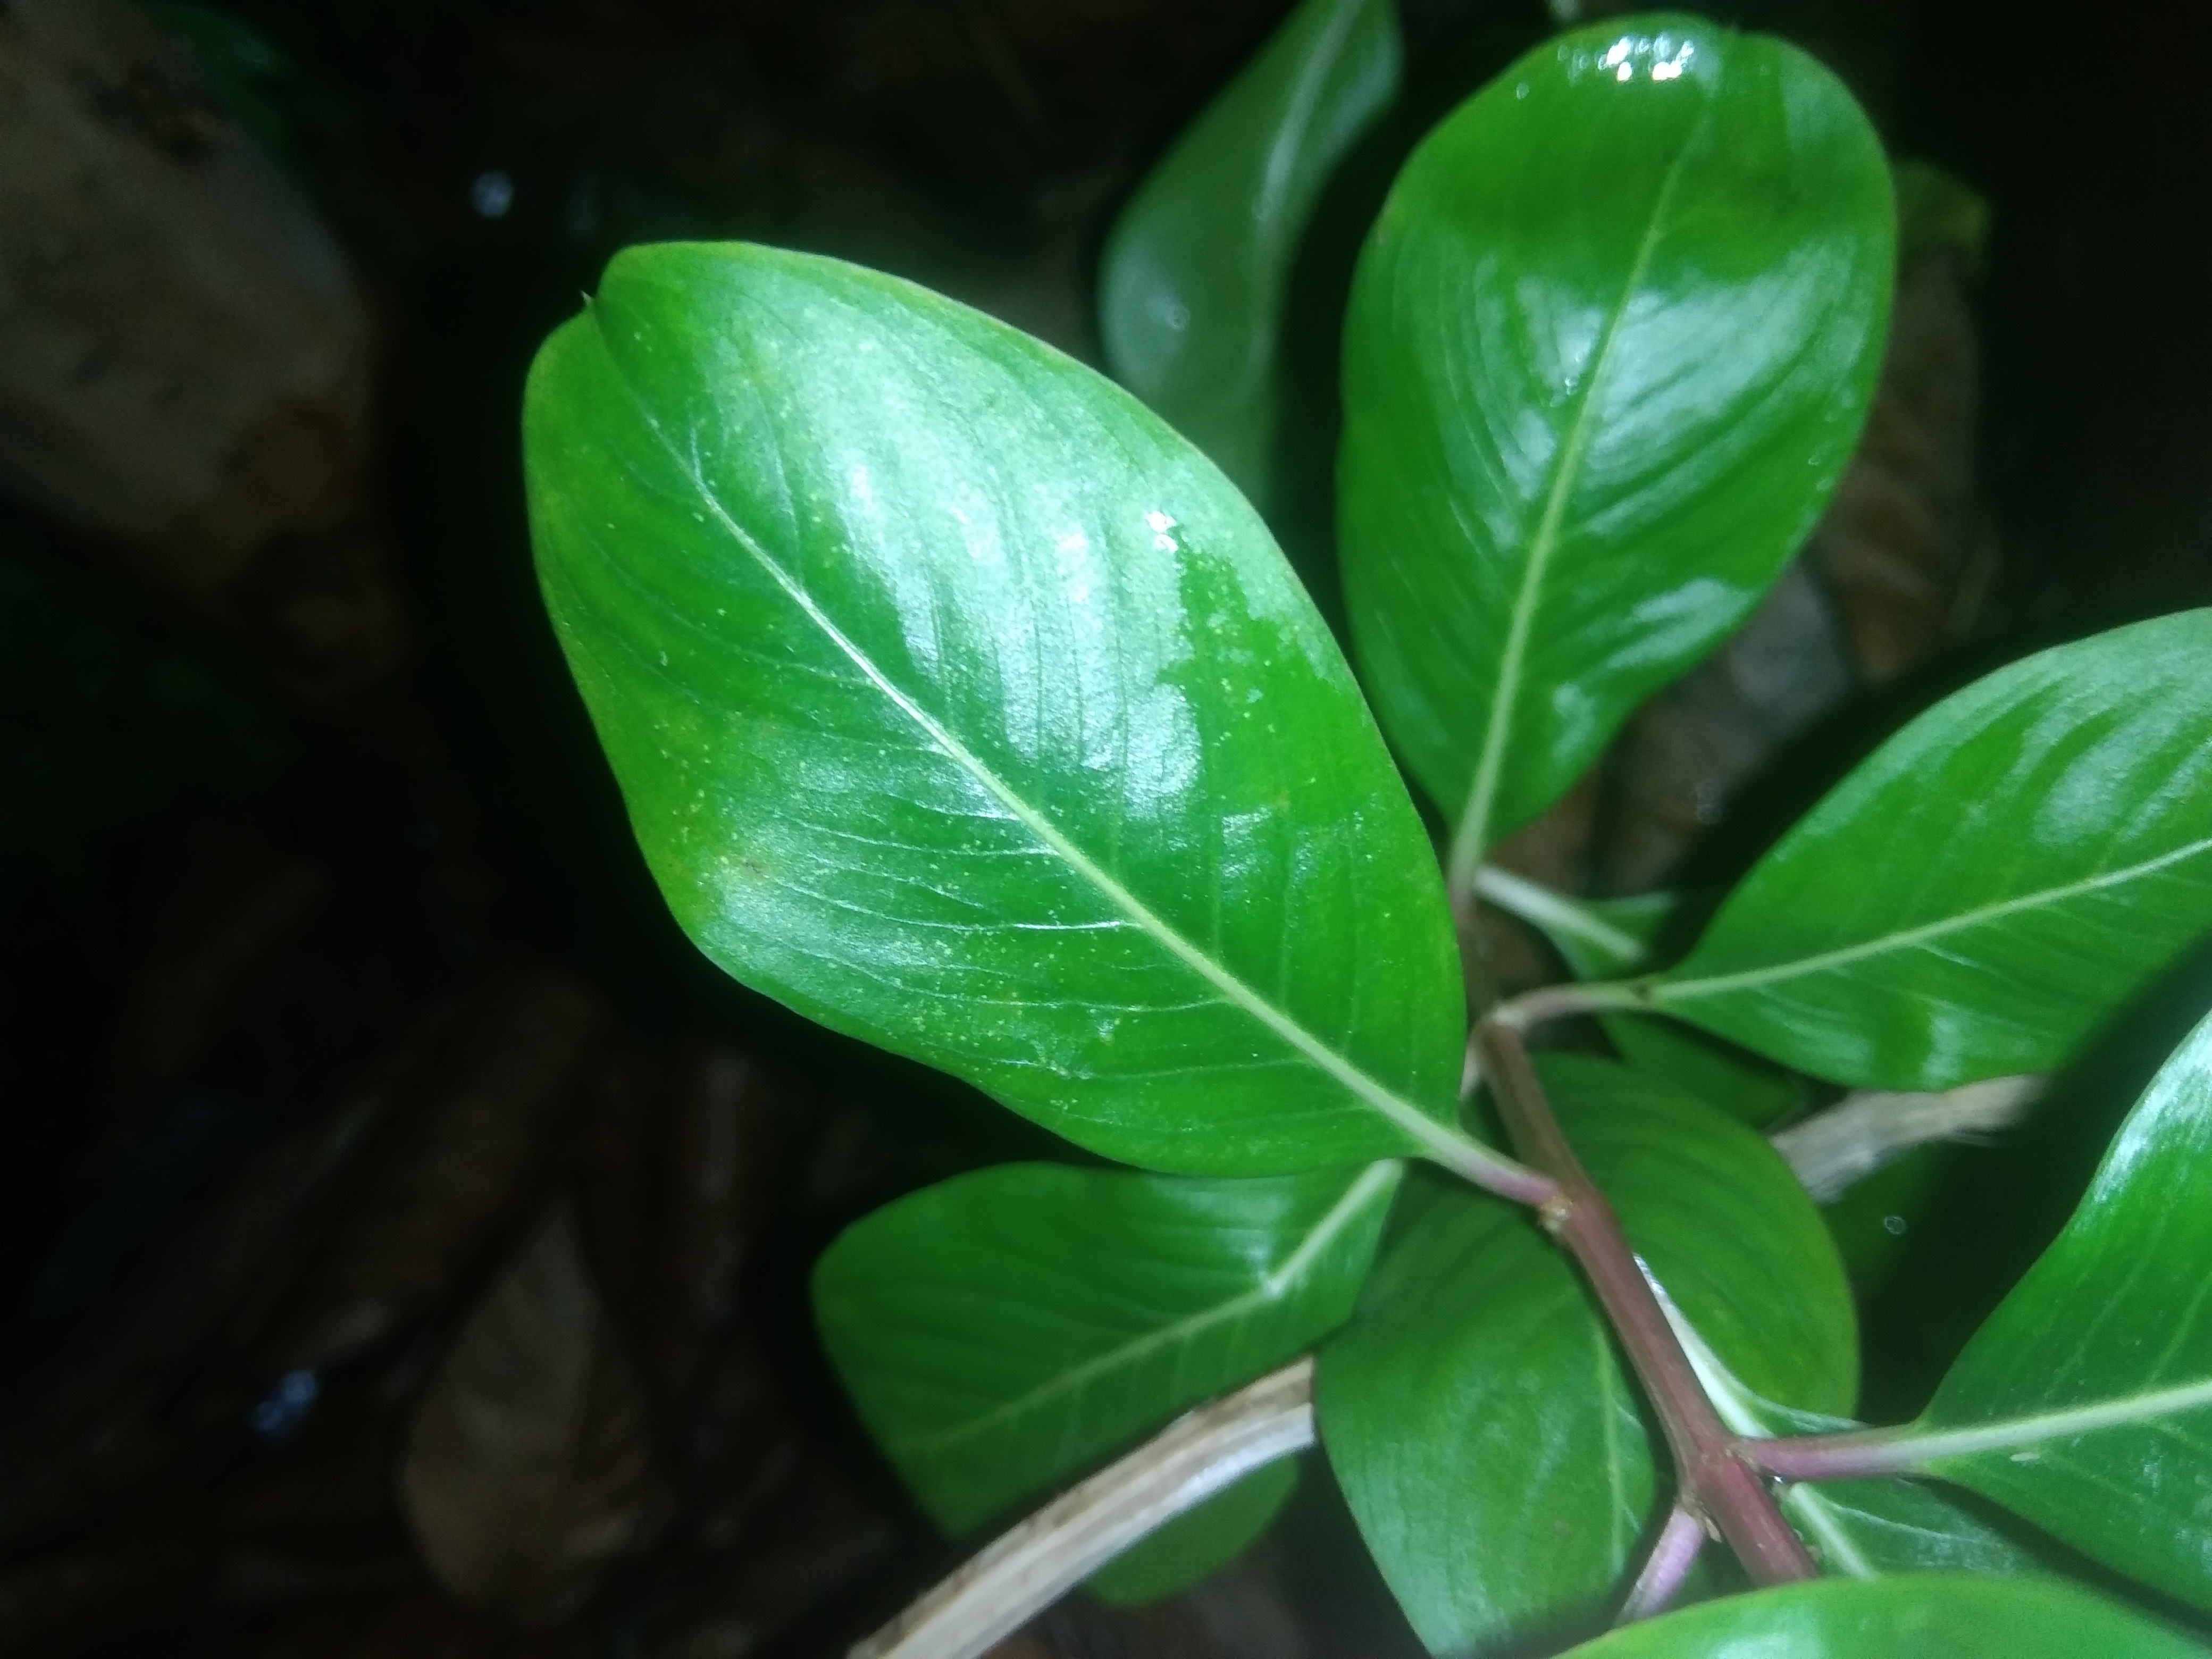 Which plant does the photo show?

rose periwinkle
